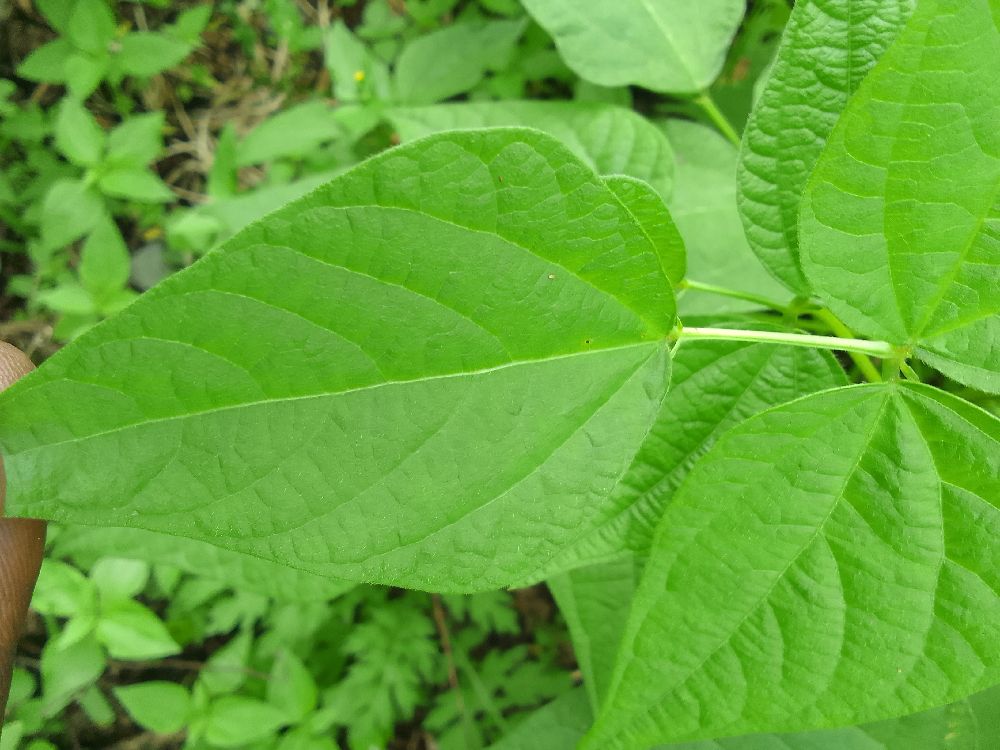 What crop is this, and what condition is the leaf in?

common bean, healthy
